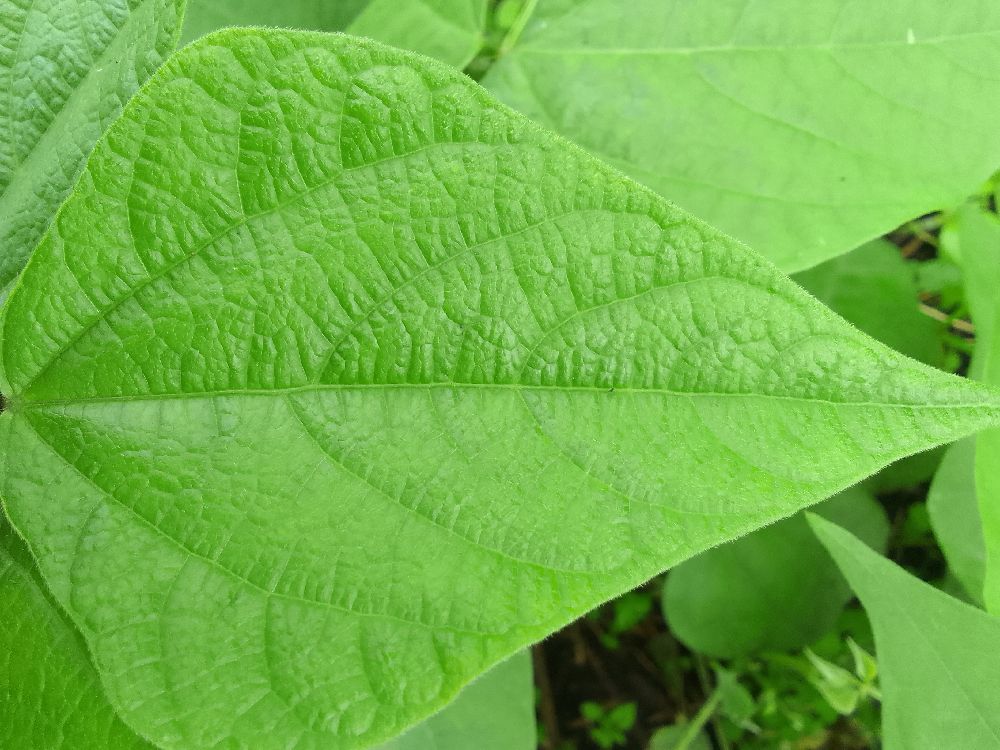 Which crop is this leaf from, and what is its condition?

common bean, healthy
